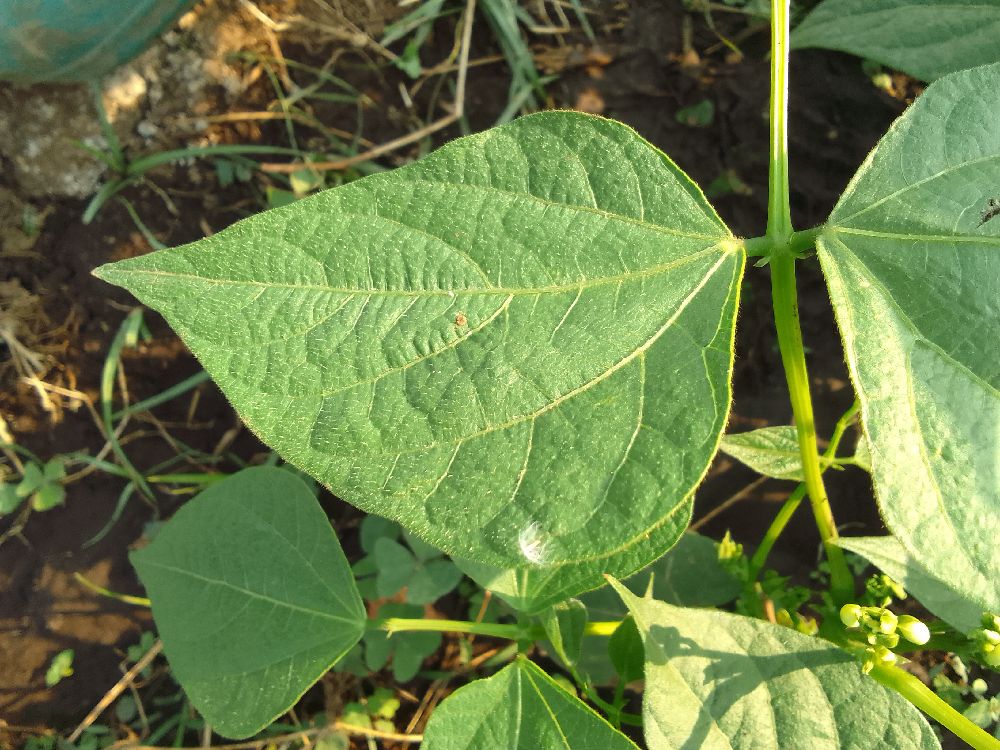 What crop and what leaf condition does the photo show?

common bean, healthy
